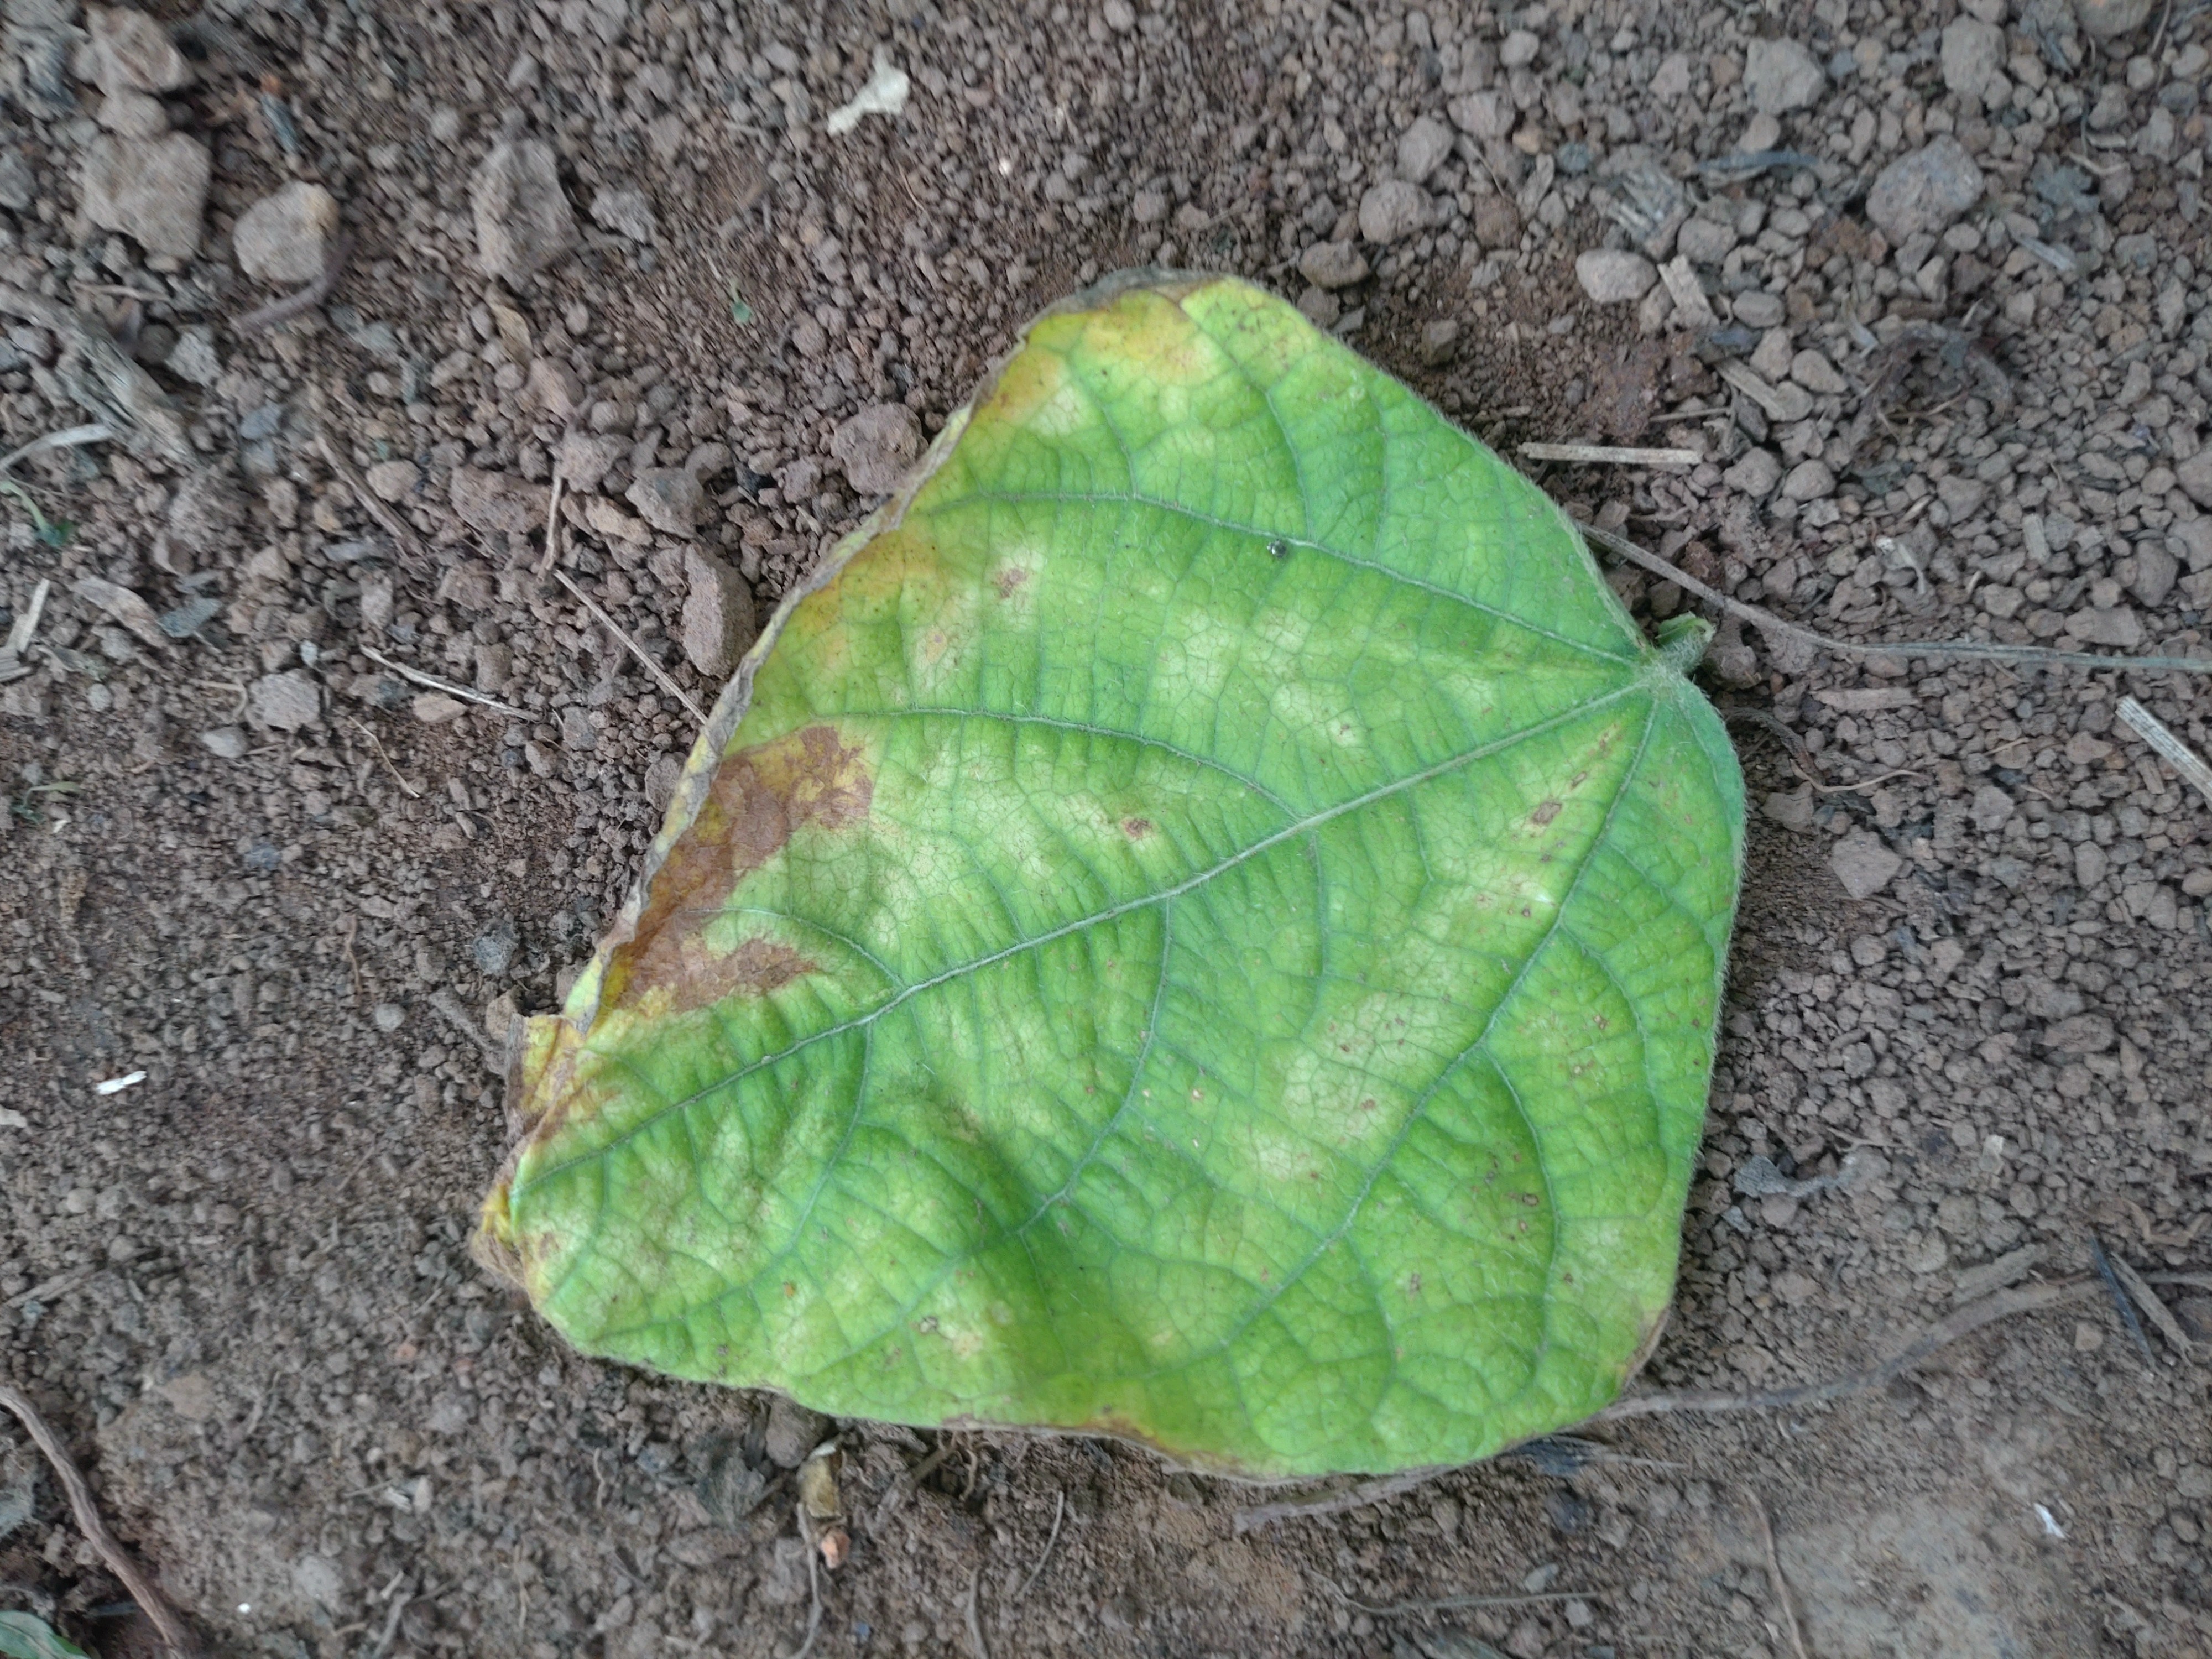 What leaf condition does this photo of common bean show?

anthracnose
